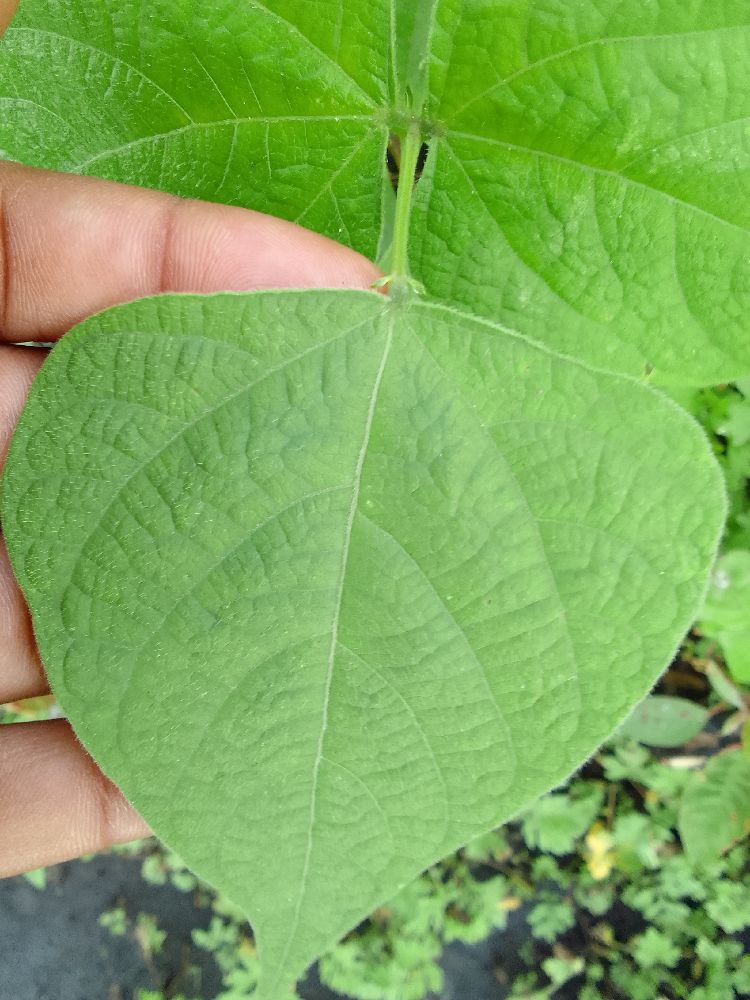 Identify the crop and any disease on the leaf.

common bean, healthy
